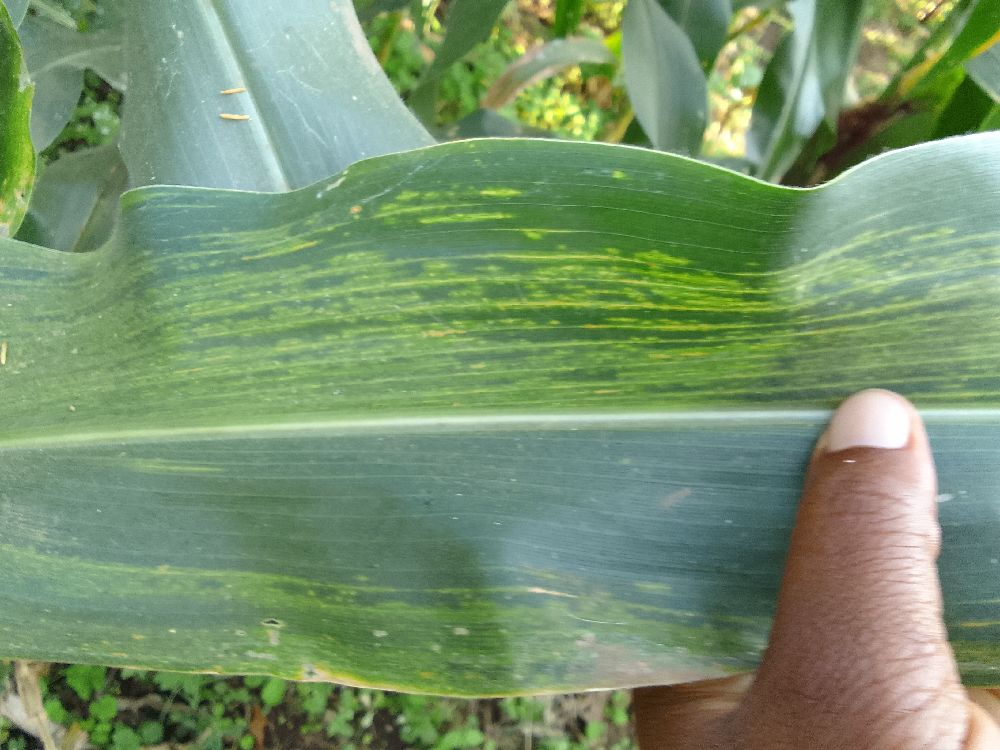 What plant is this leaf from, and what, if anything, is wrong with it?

maize, maize lethal necrosis
